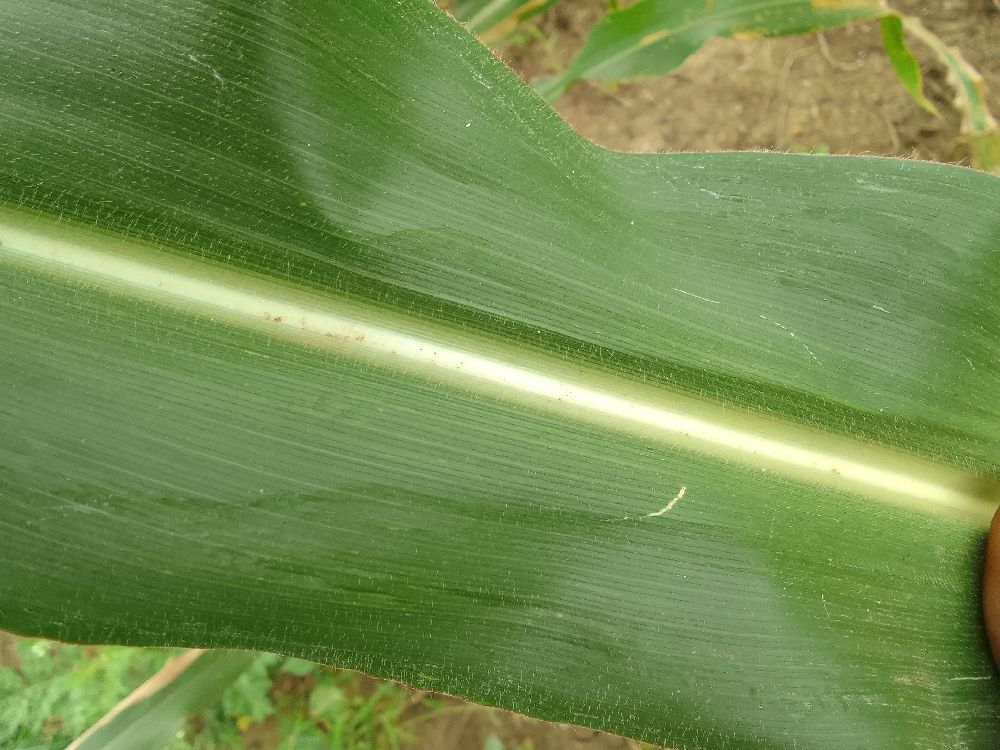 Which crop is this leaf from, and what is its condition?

maize, healthy
